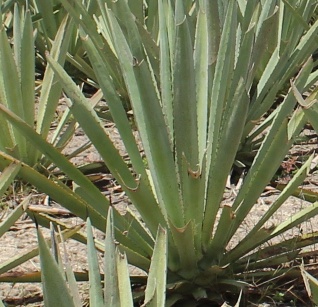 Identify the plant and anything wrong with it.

agave, healthy
